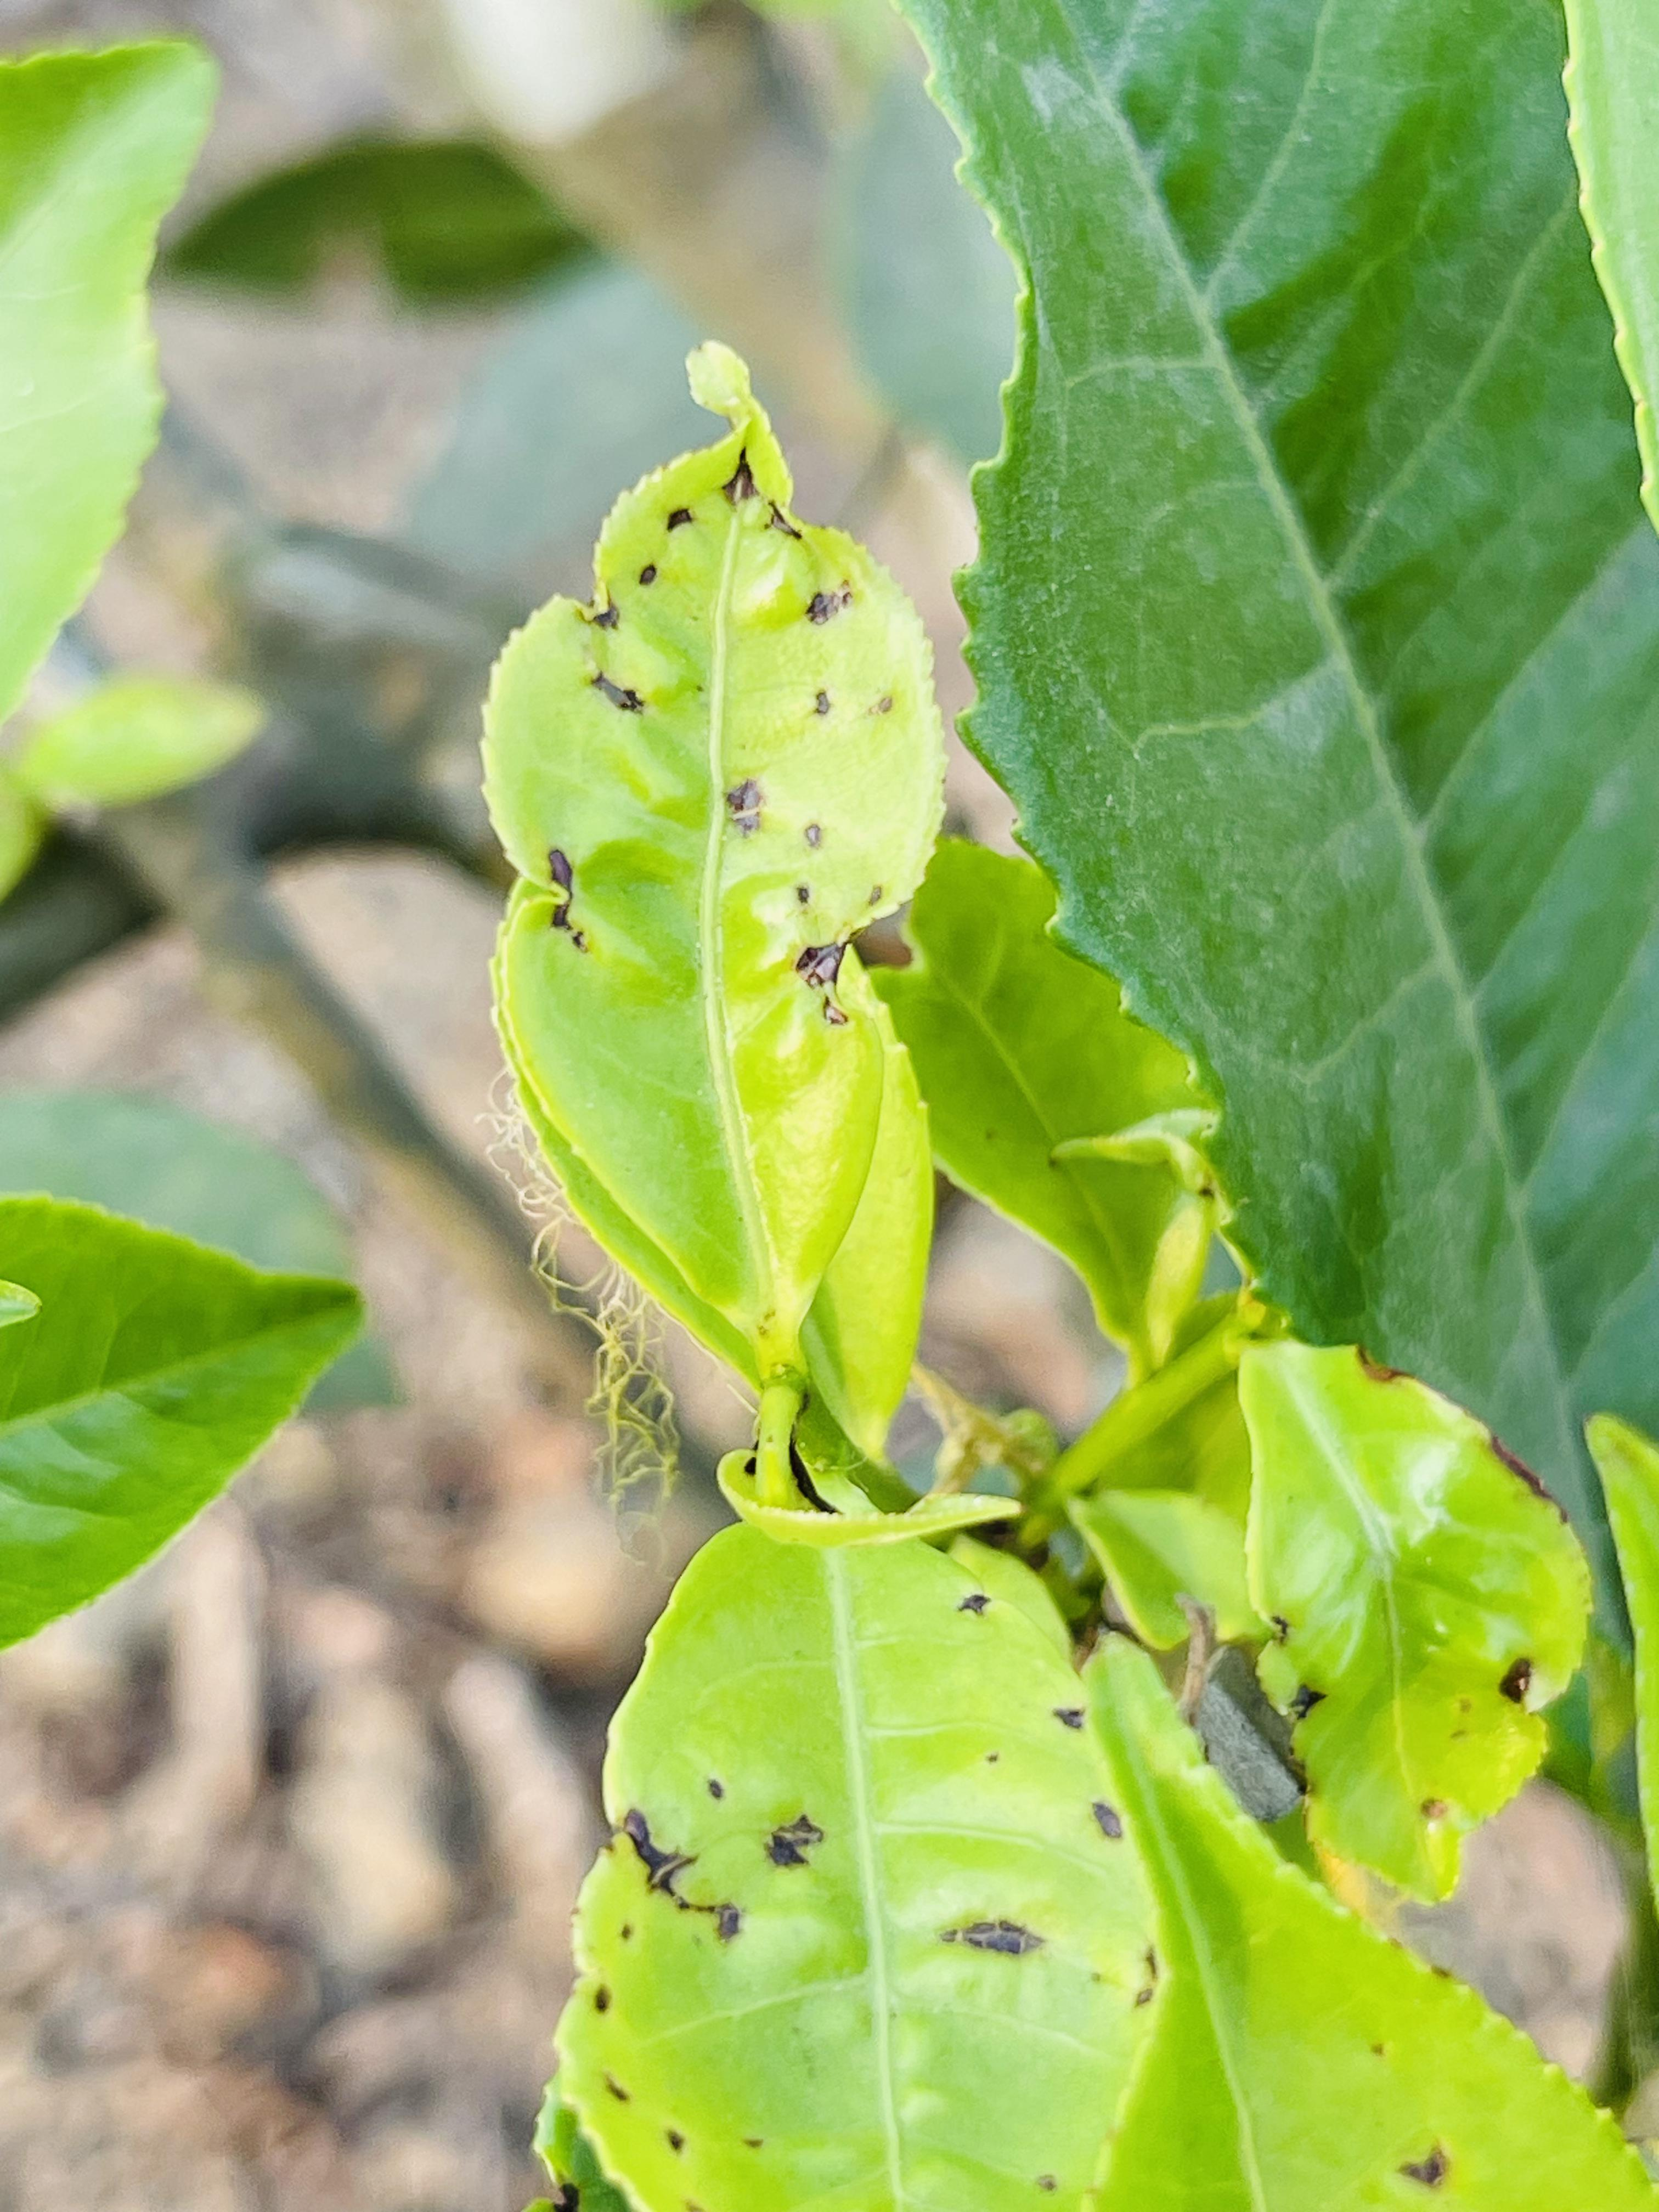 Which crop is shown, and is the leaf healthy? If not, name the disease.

tea, helopeltis
